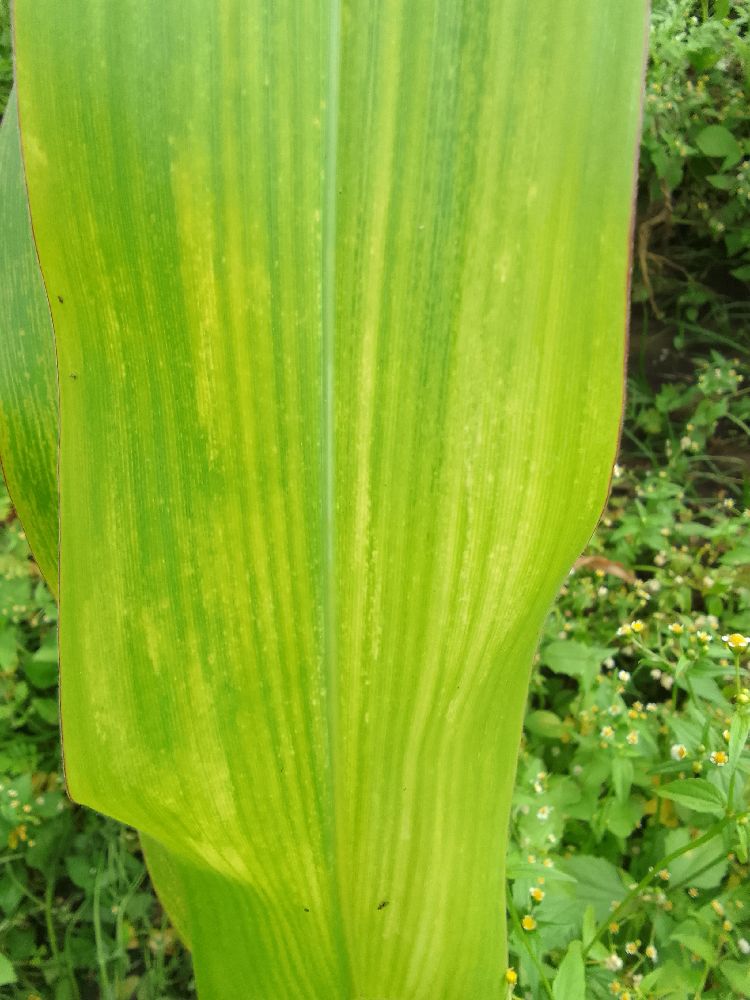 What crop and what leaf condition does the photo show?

maize, maize lethal necrosis
